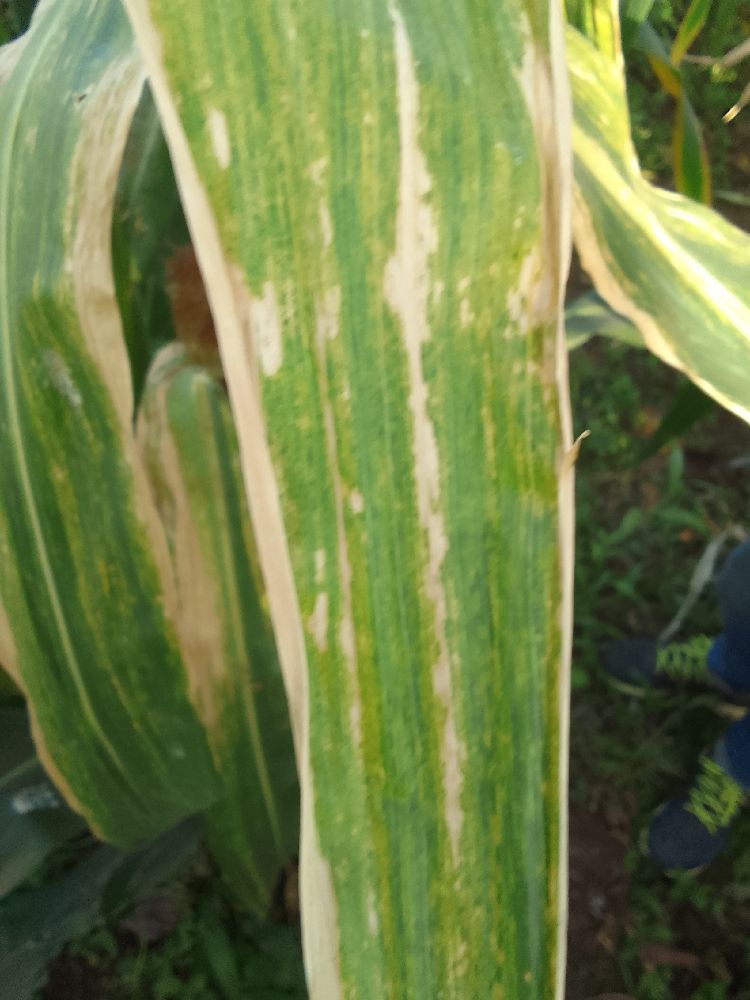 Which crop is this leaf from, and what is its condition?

maize, maize lethal necrosis
